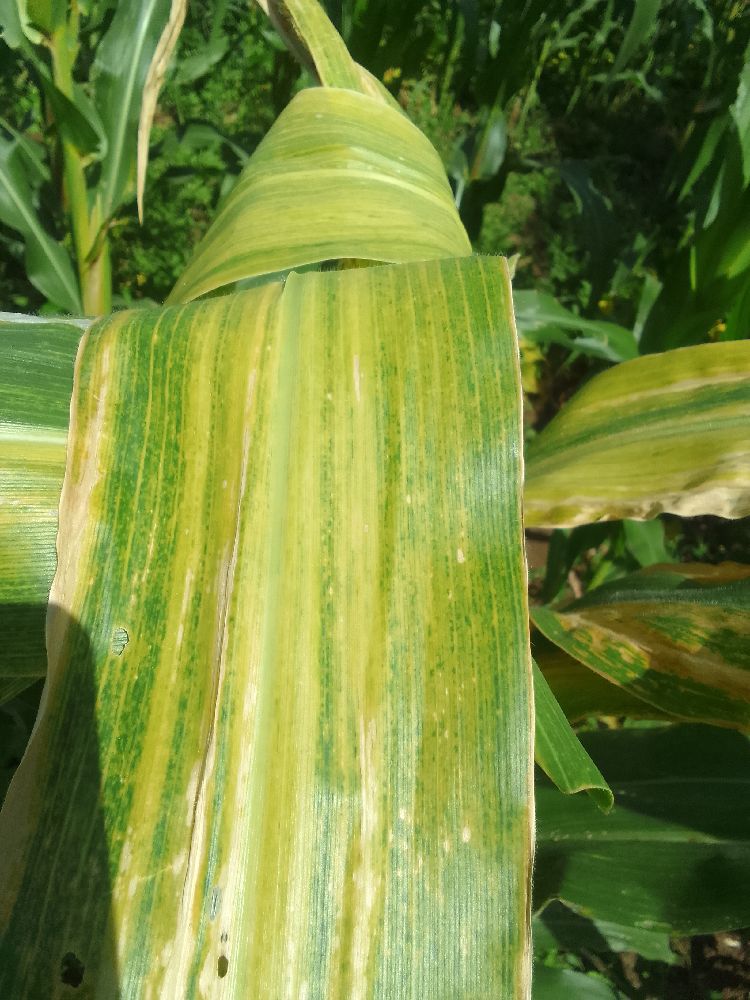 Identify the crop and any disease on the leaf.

maize, maize lethal necrosis
